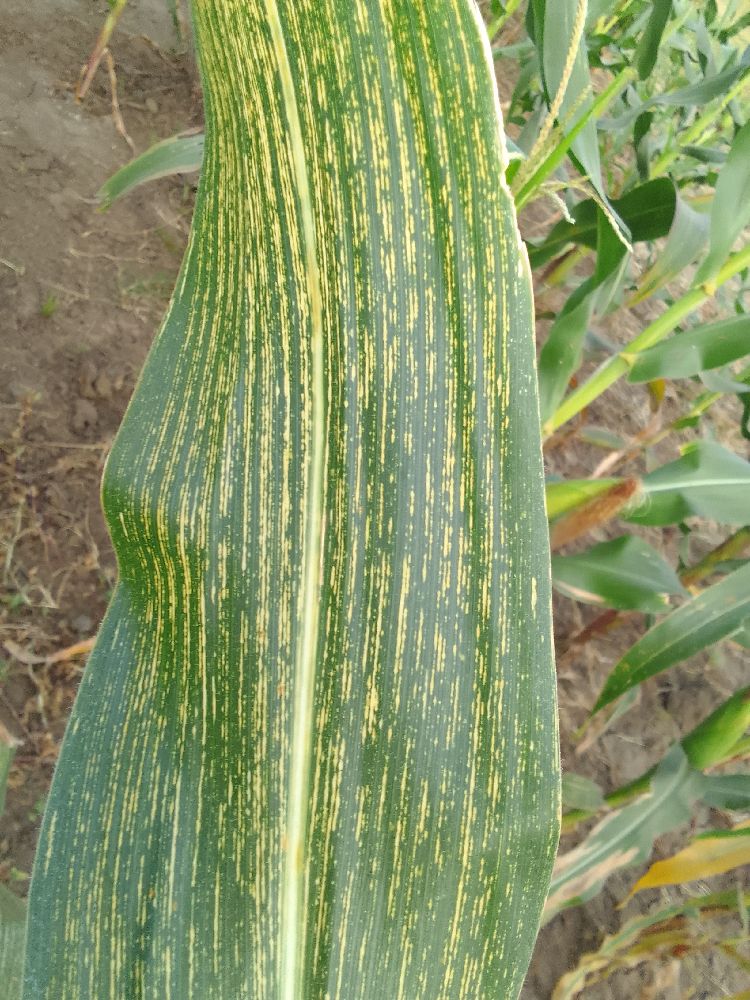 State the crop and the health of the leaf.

maize, maize streak virus
